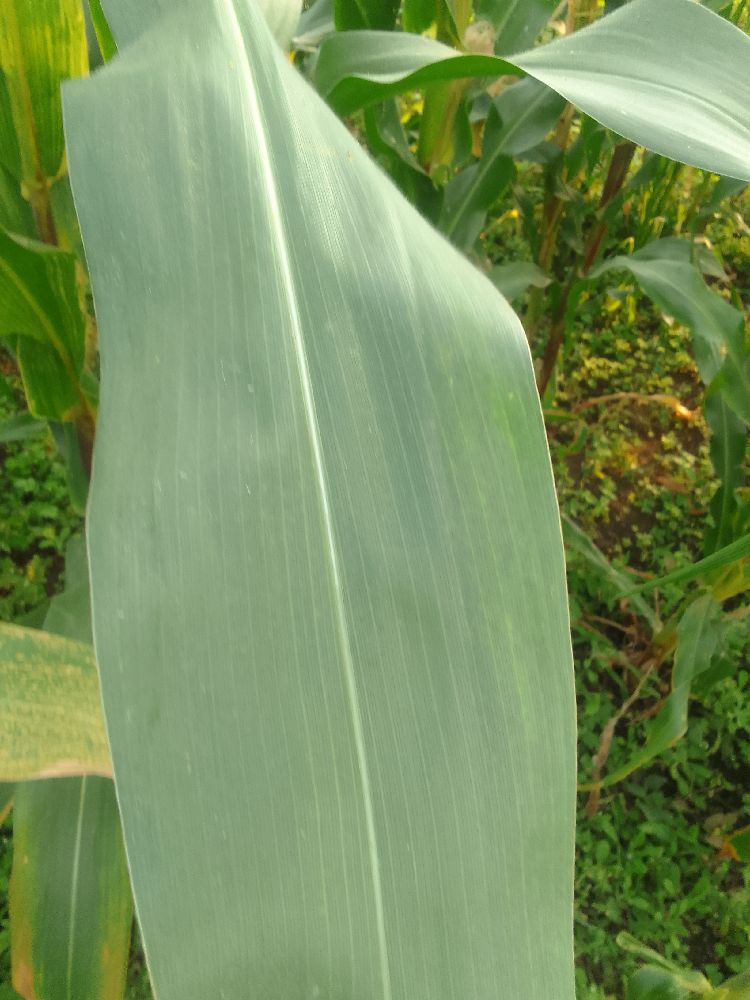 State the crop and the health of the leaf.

maize, healthy
